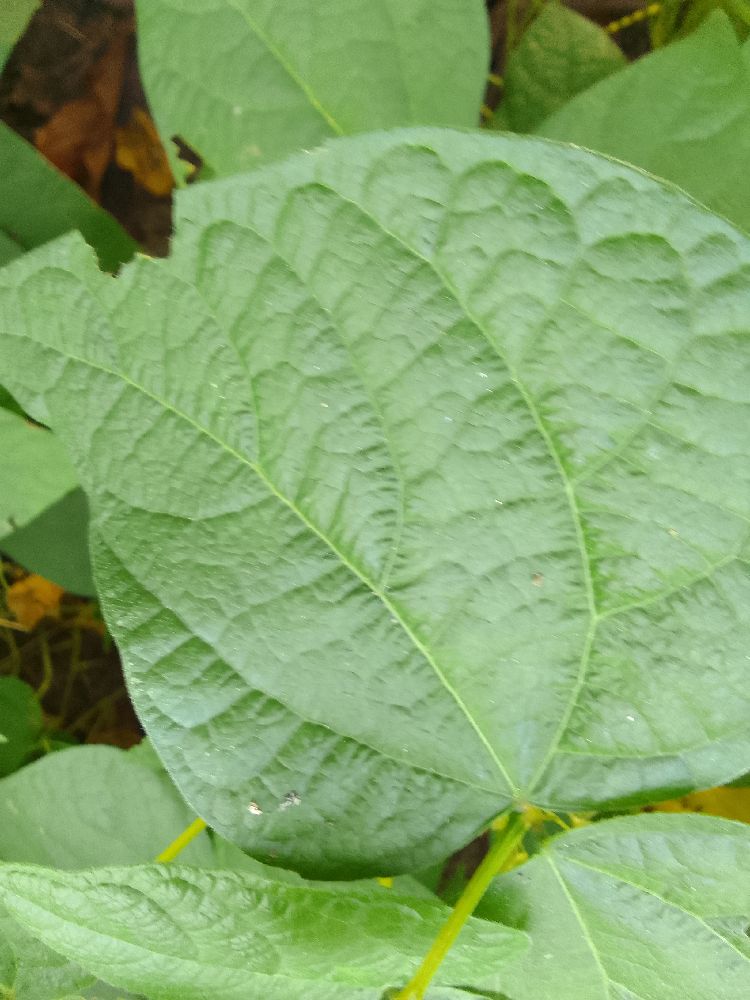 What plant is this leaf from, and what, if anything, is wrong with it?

common bean, healthy
